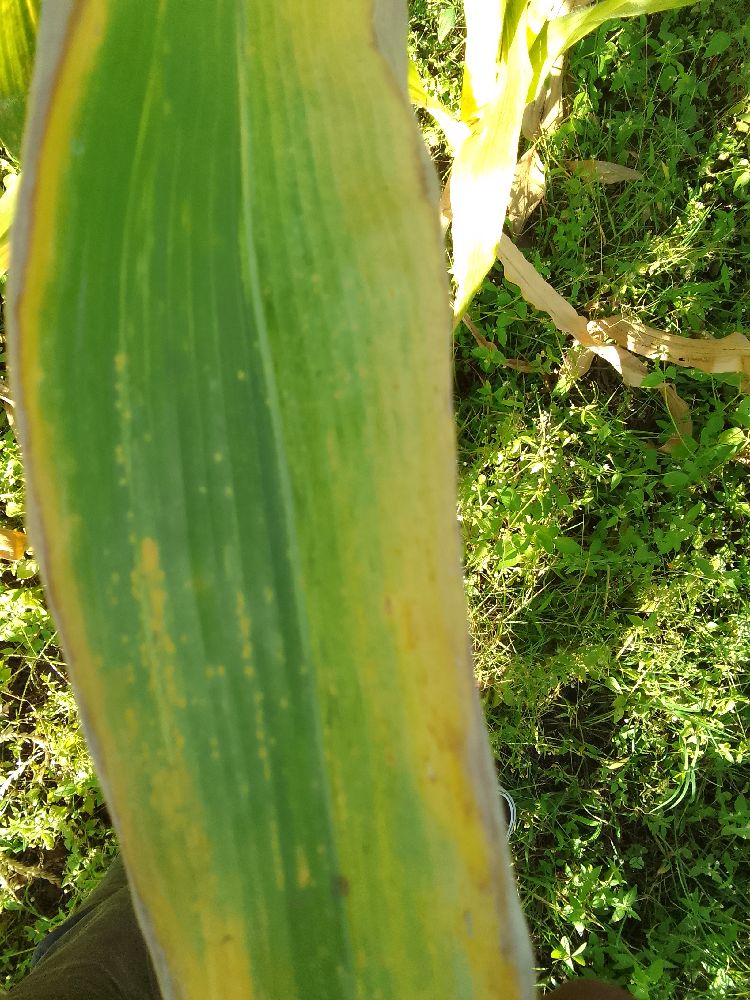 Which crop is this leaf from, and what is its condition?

maize, maize lethal necrosis
